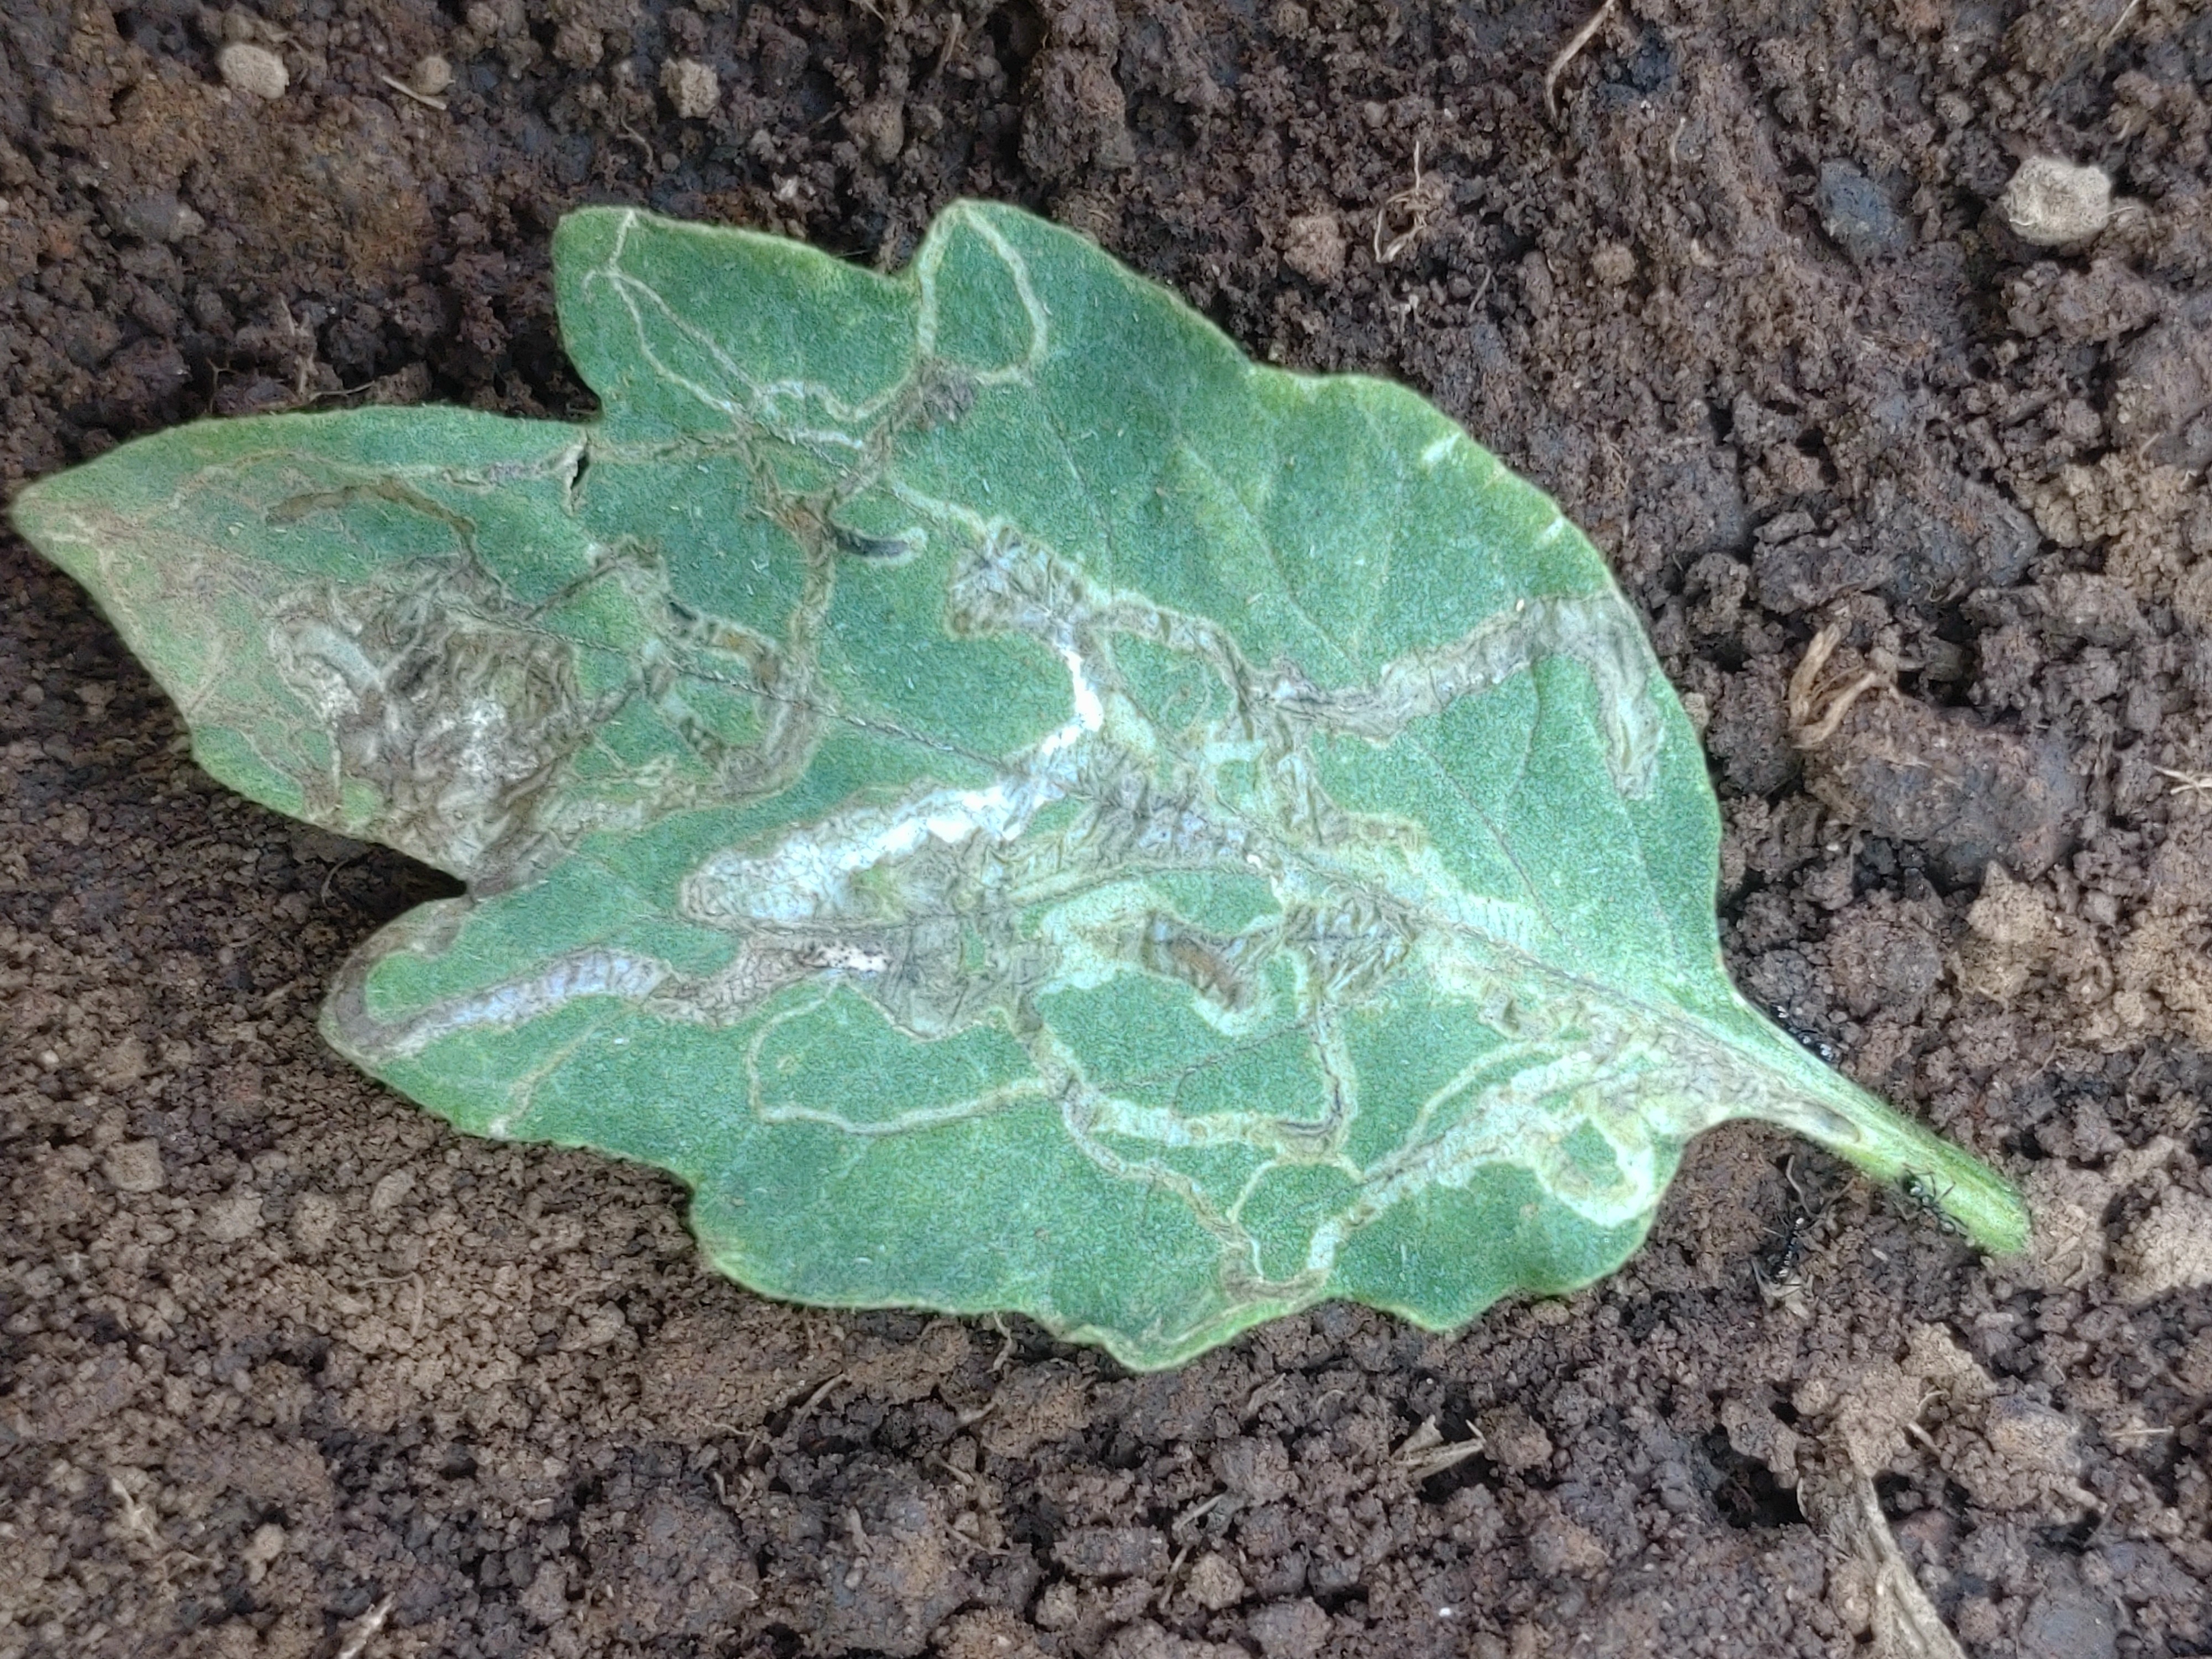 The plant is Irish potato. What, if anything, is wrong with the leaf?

late blight
